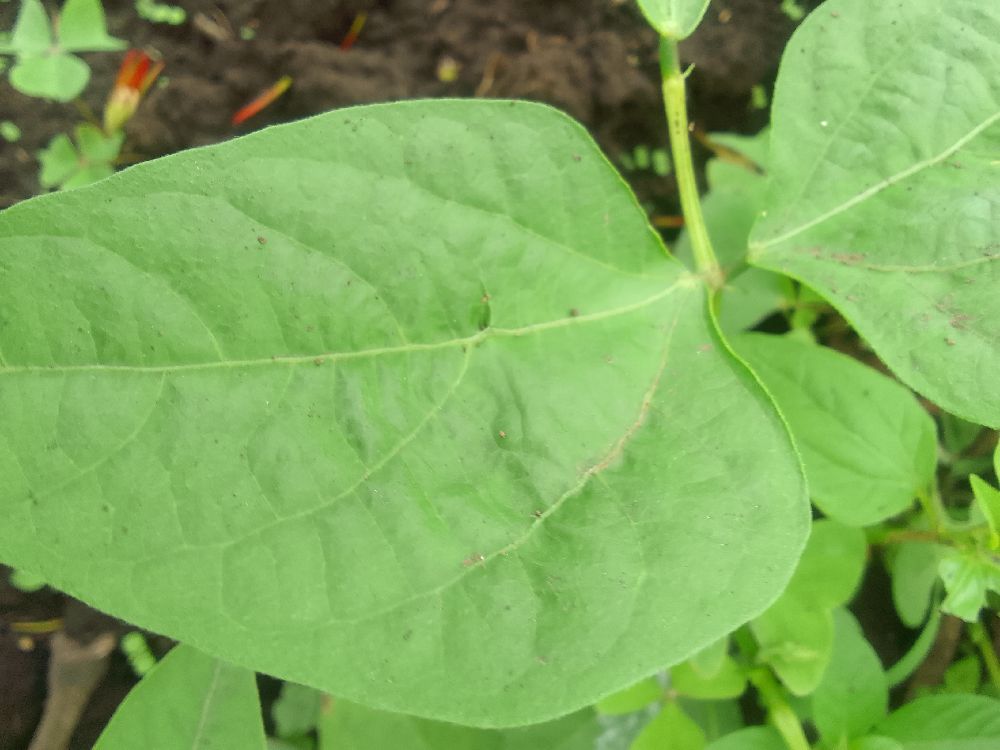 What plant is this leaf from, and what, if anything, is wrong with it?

common bean, healthy
